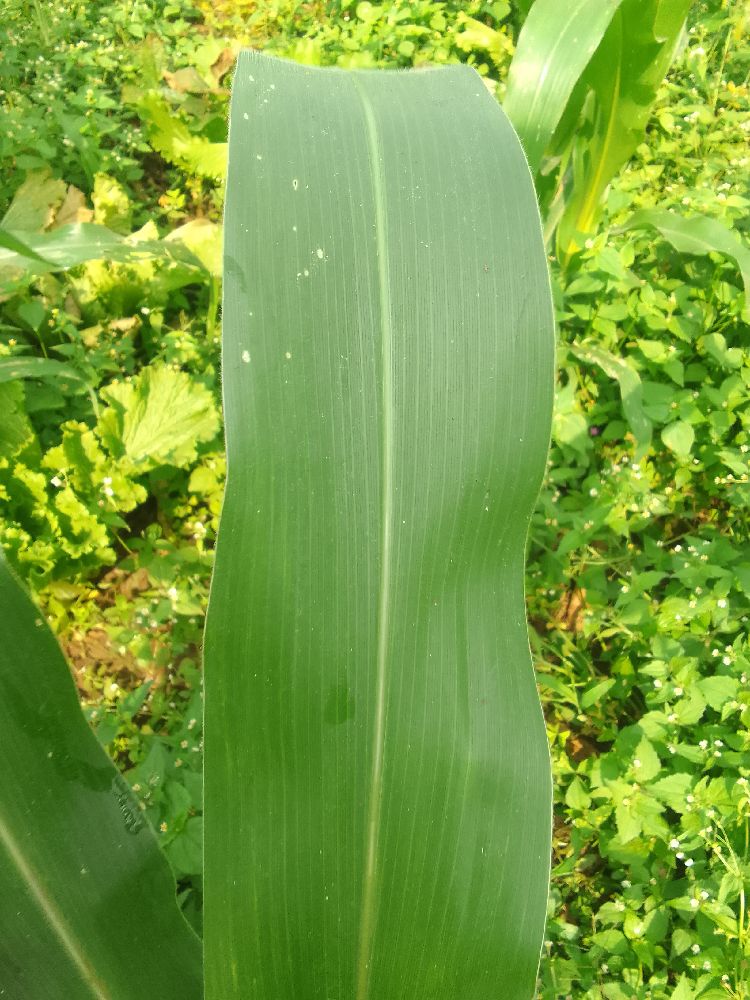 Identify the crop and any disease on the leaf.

maize, healthy
